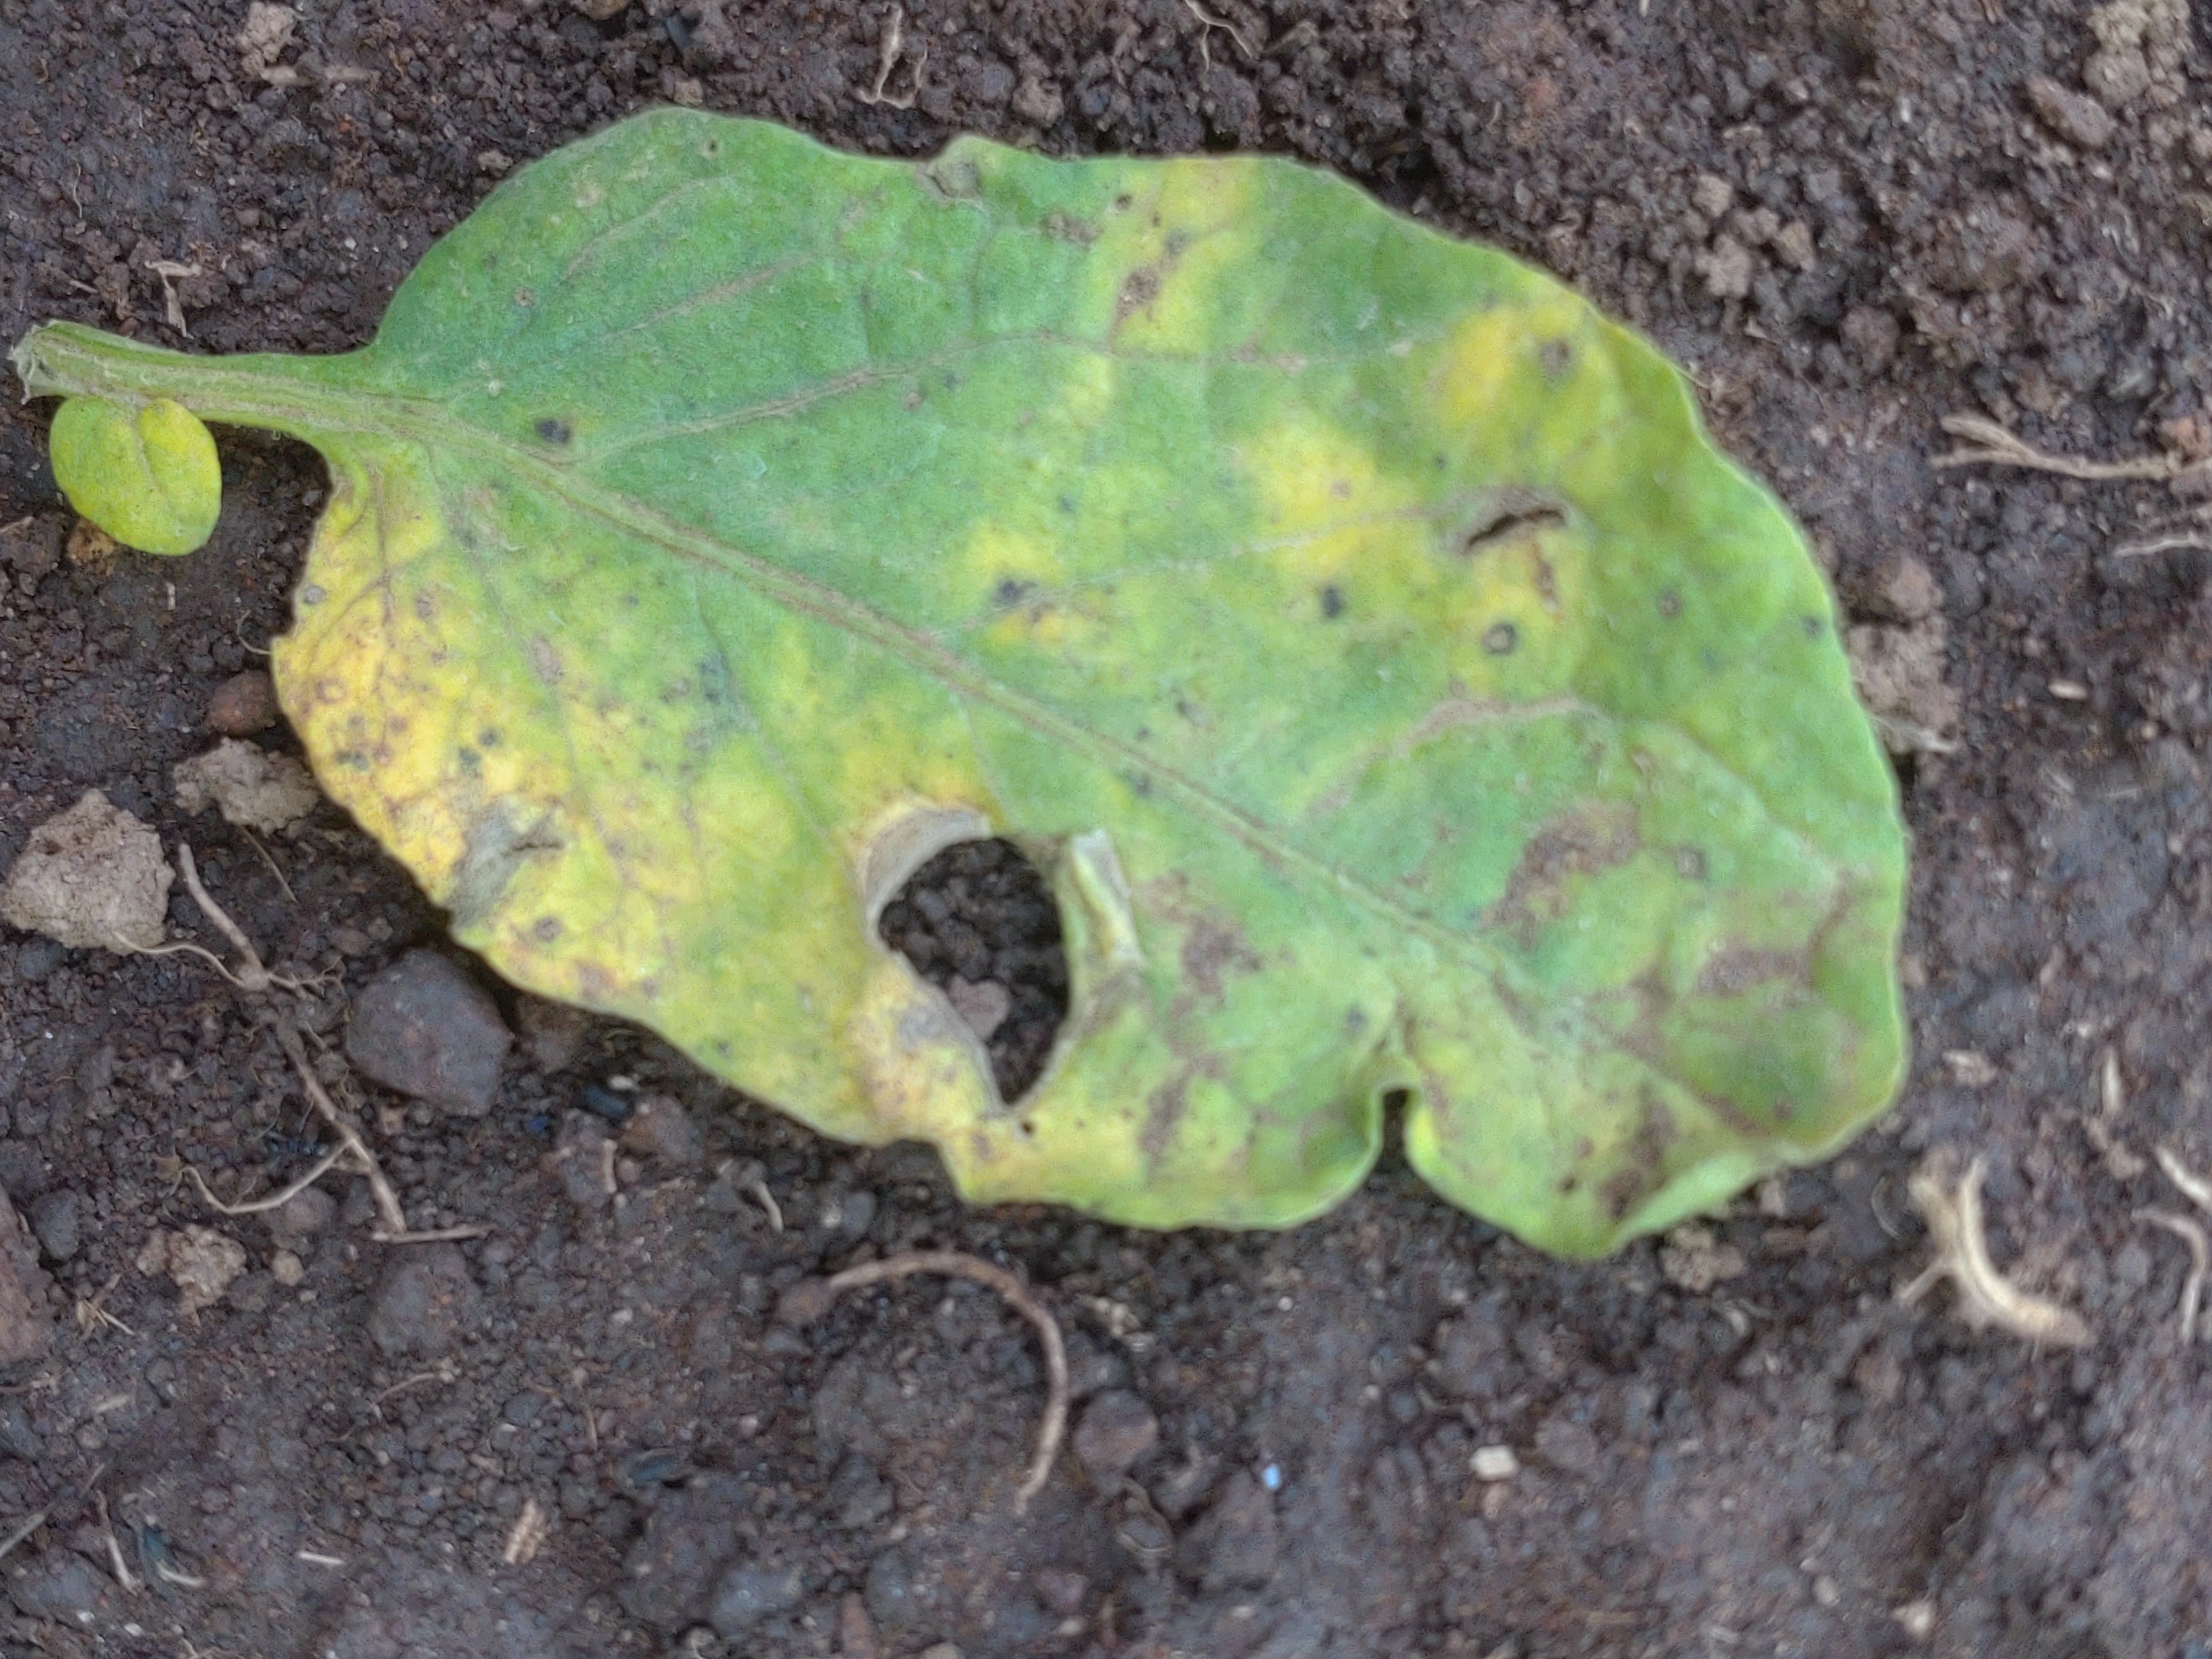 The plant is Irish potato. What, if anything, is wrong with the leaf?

late blight
